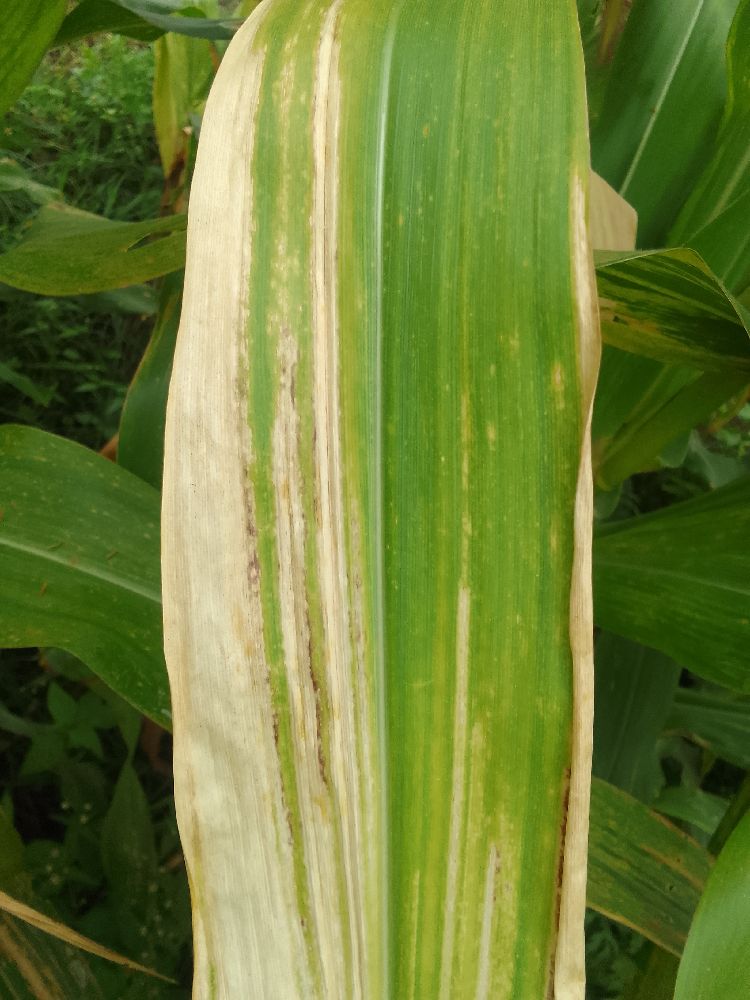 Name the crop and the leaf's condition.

maize, maize lethal necrosis
